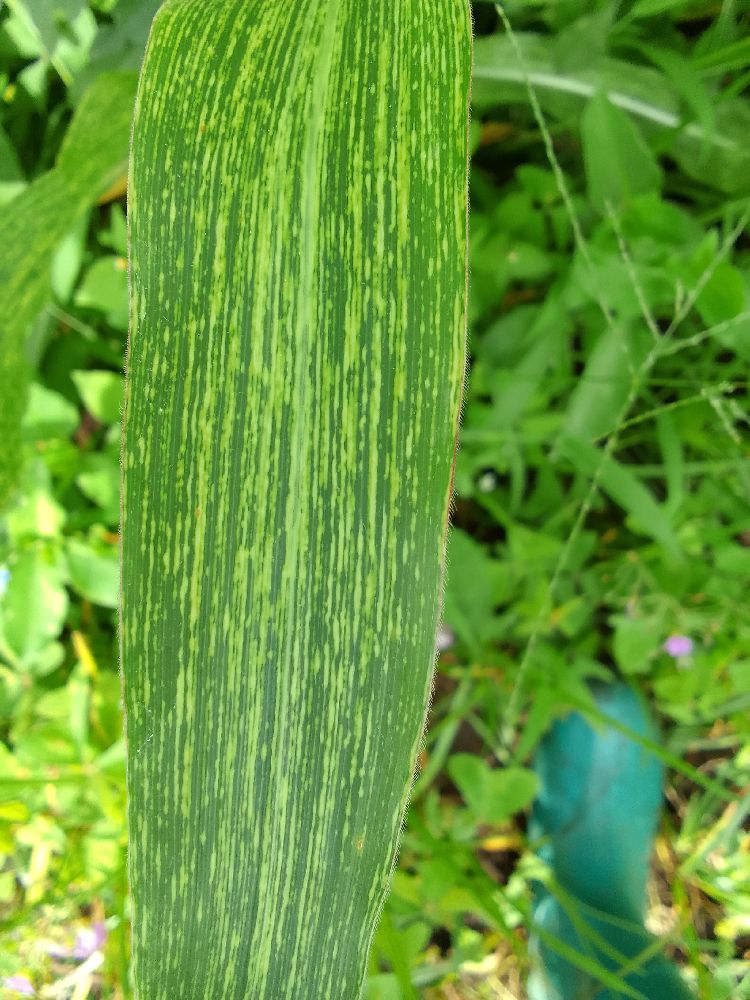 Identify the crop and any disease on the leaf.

maize, maize streak virus
